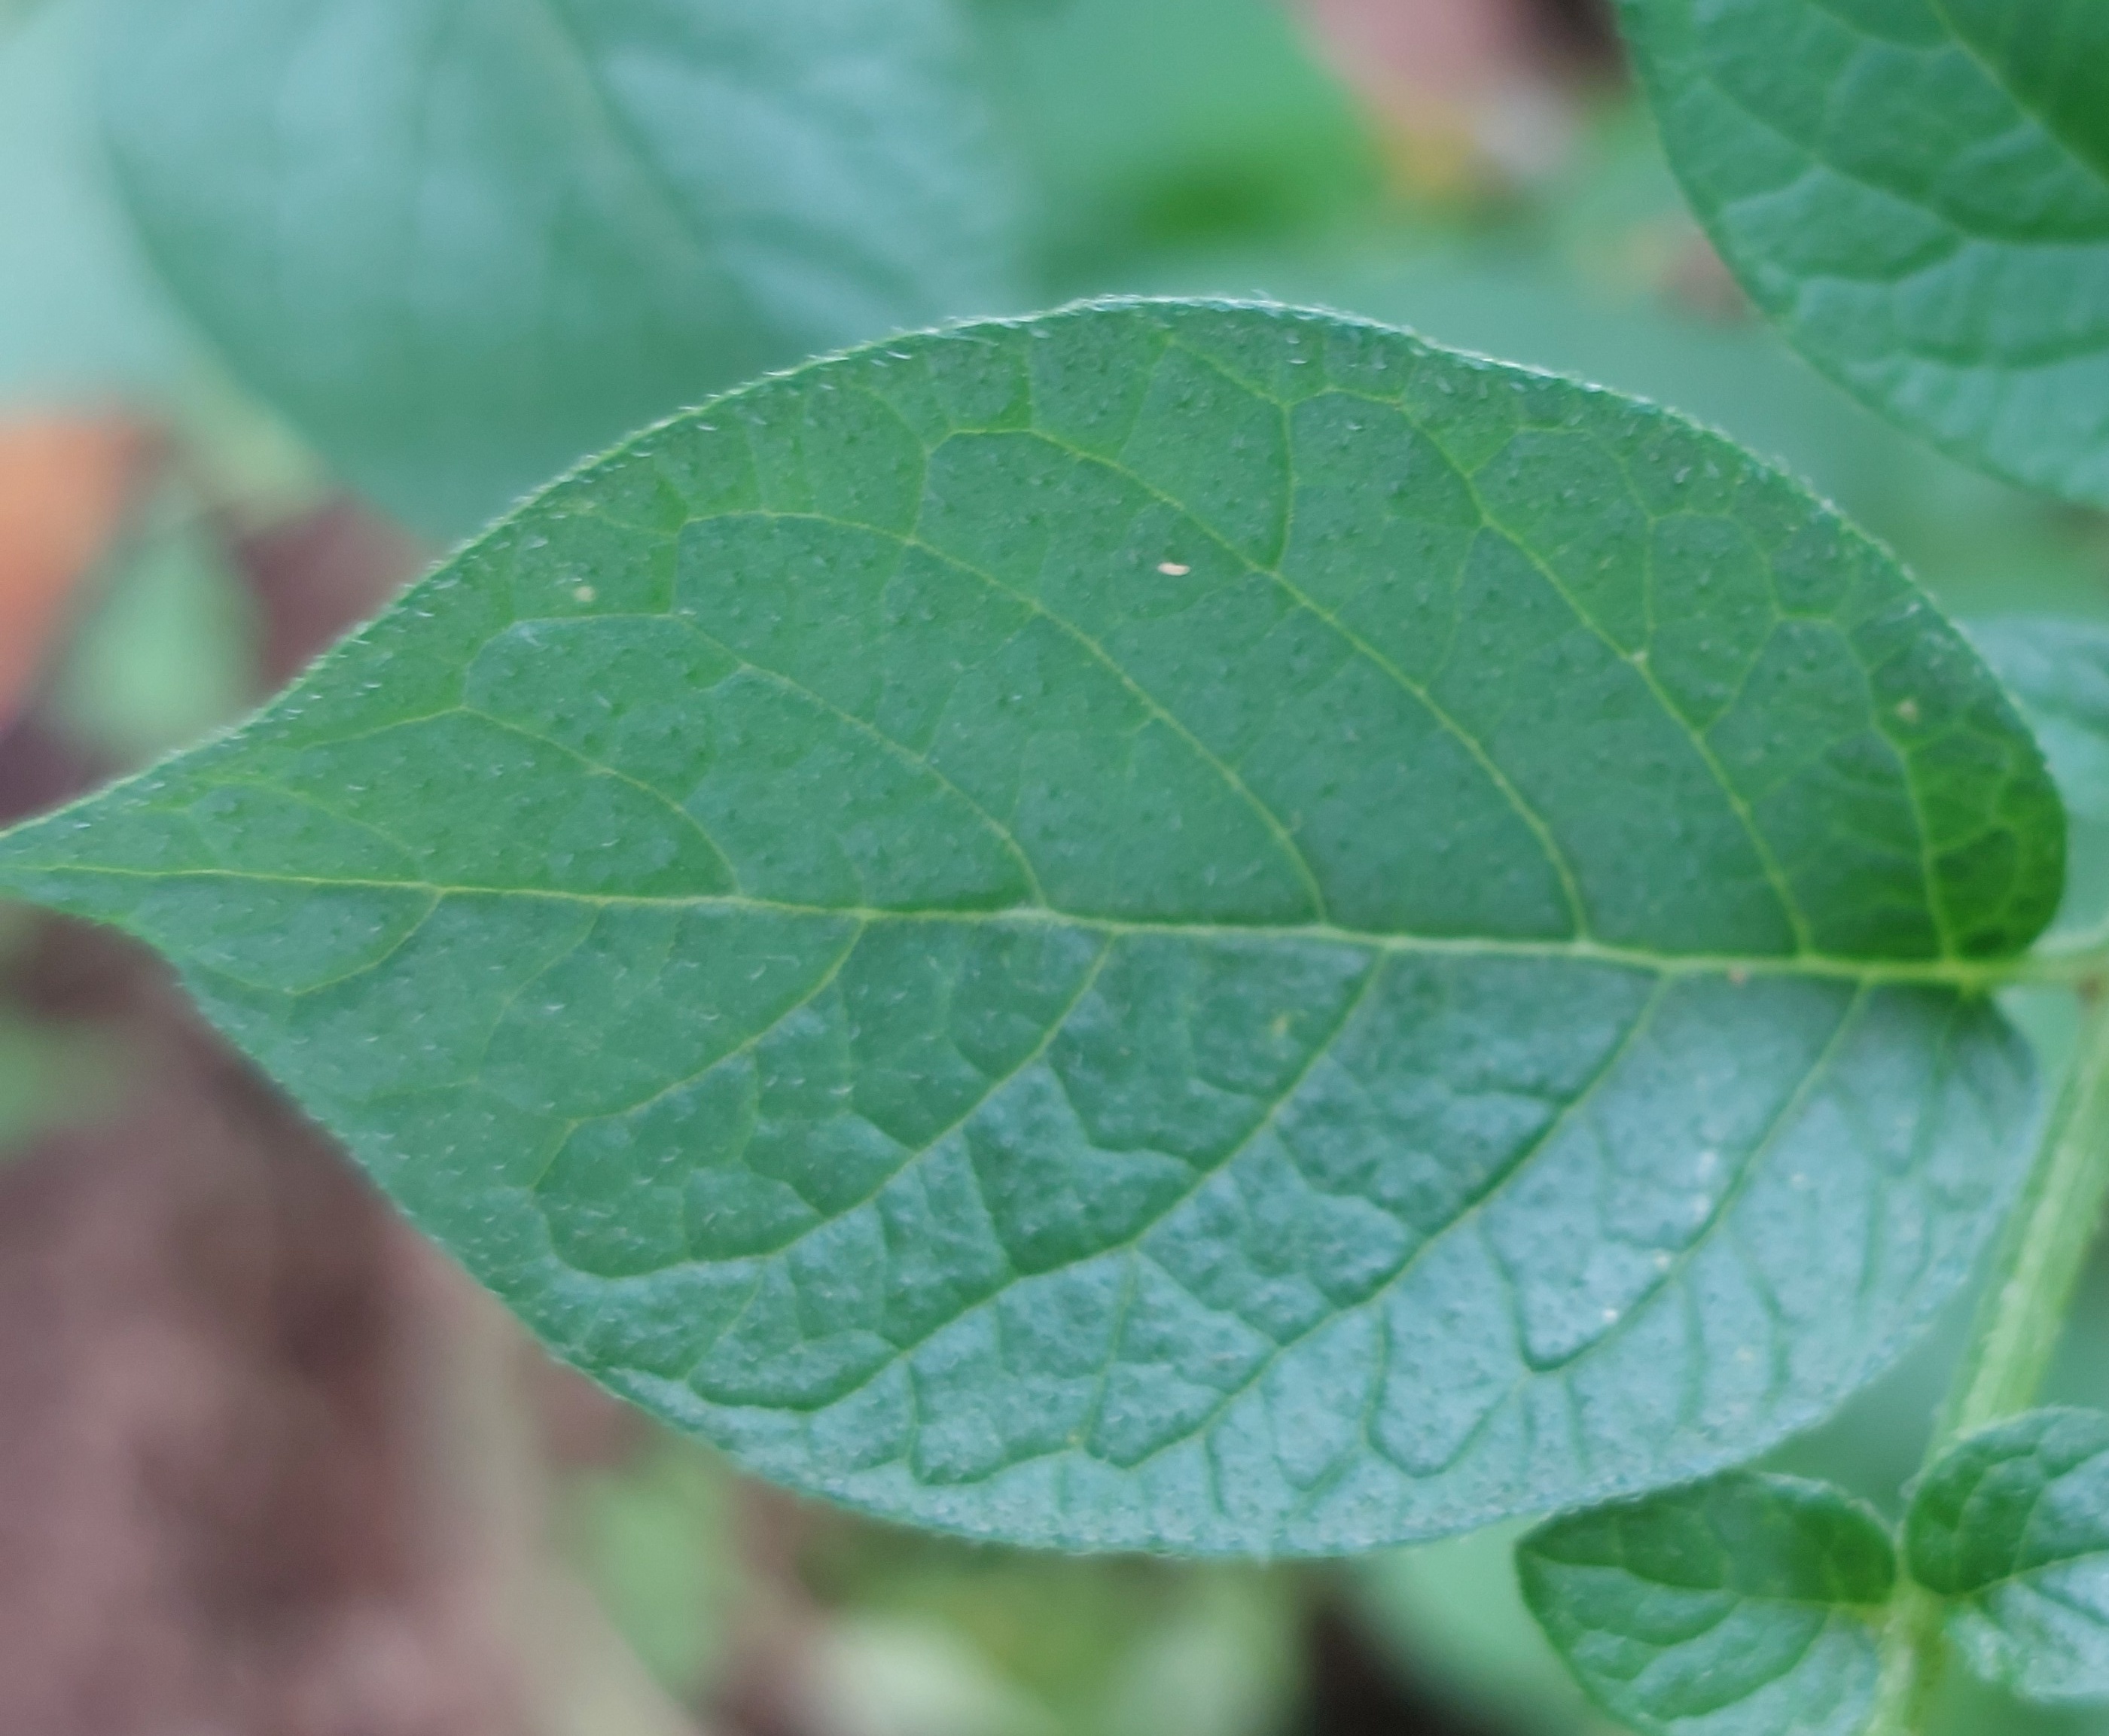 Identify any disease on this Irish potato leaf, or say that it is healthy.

healthy
